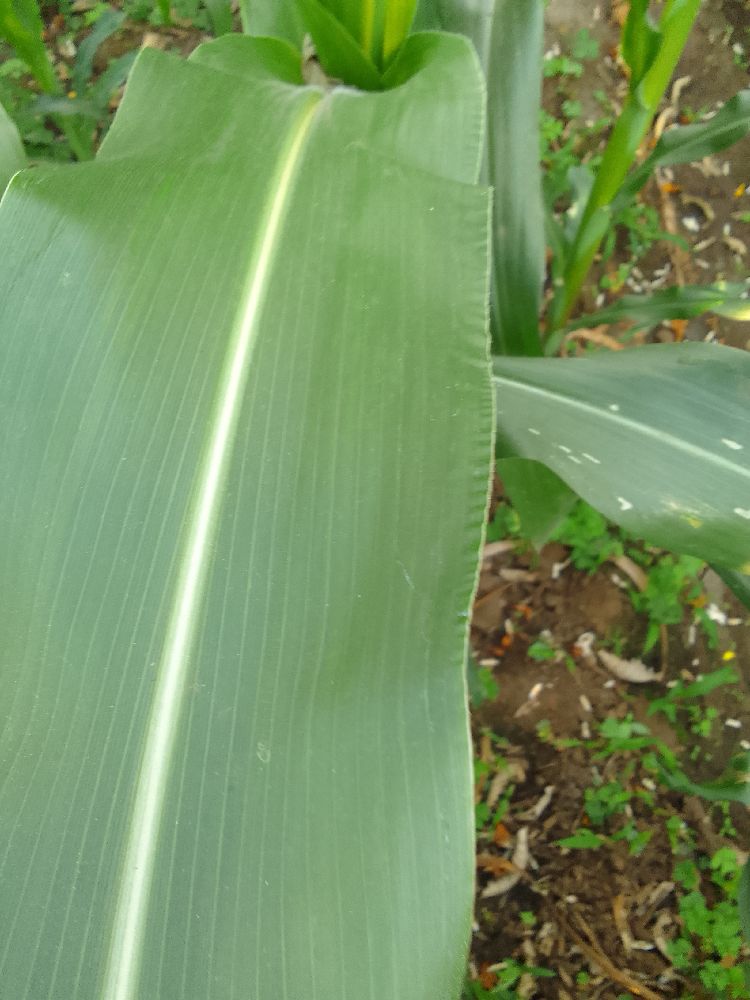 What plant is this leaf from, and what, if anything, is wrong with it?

maize, healthy
